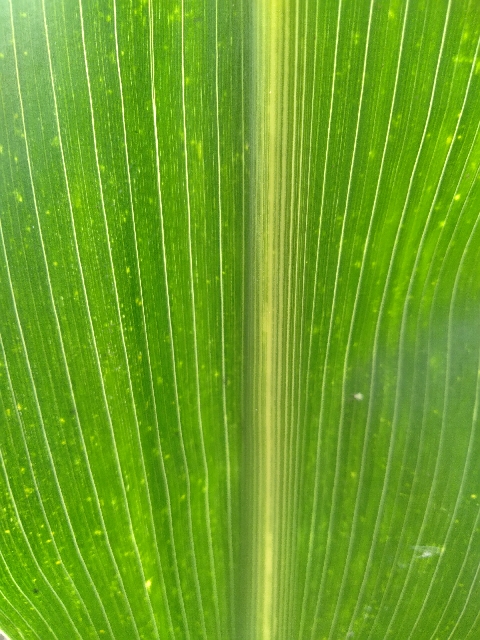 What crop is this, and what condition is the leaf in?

maize, maize lethal necrosis
